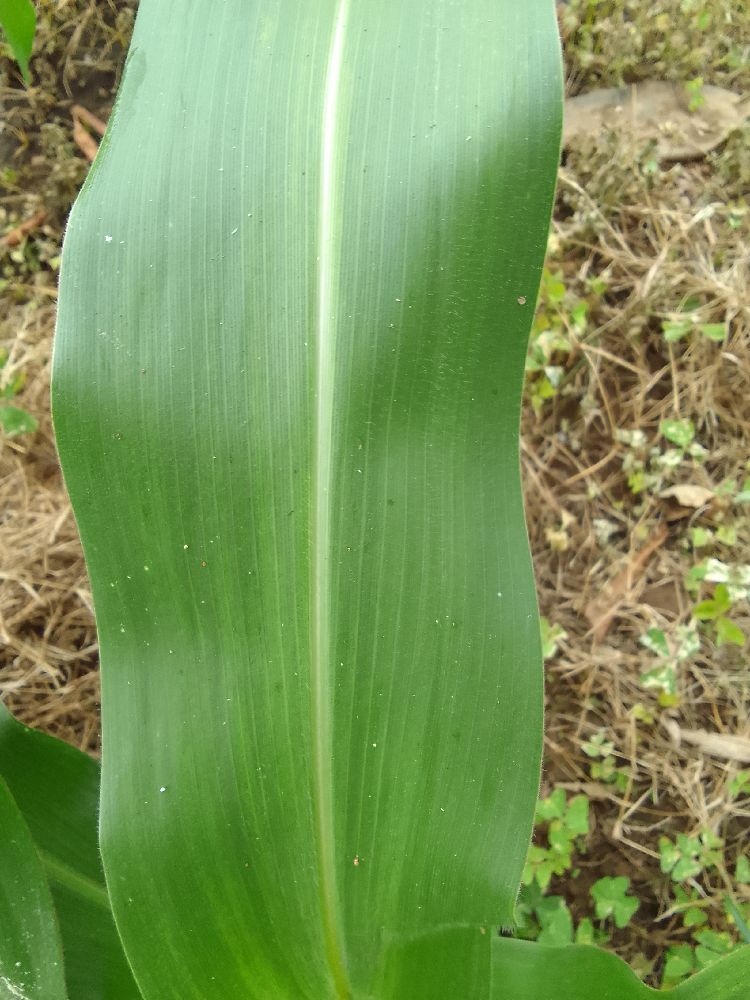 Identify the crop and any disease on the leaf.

maize, healthy
